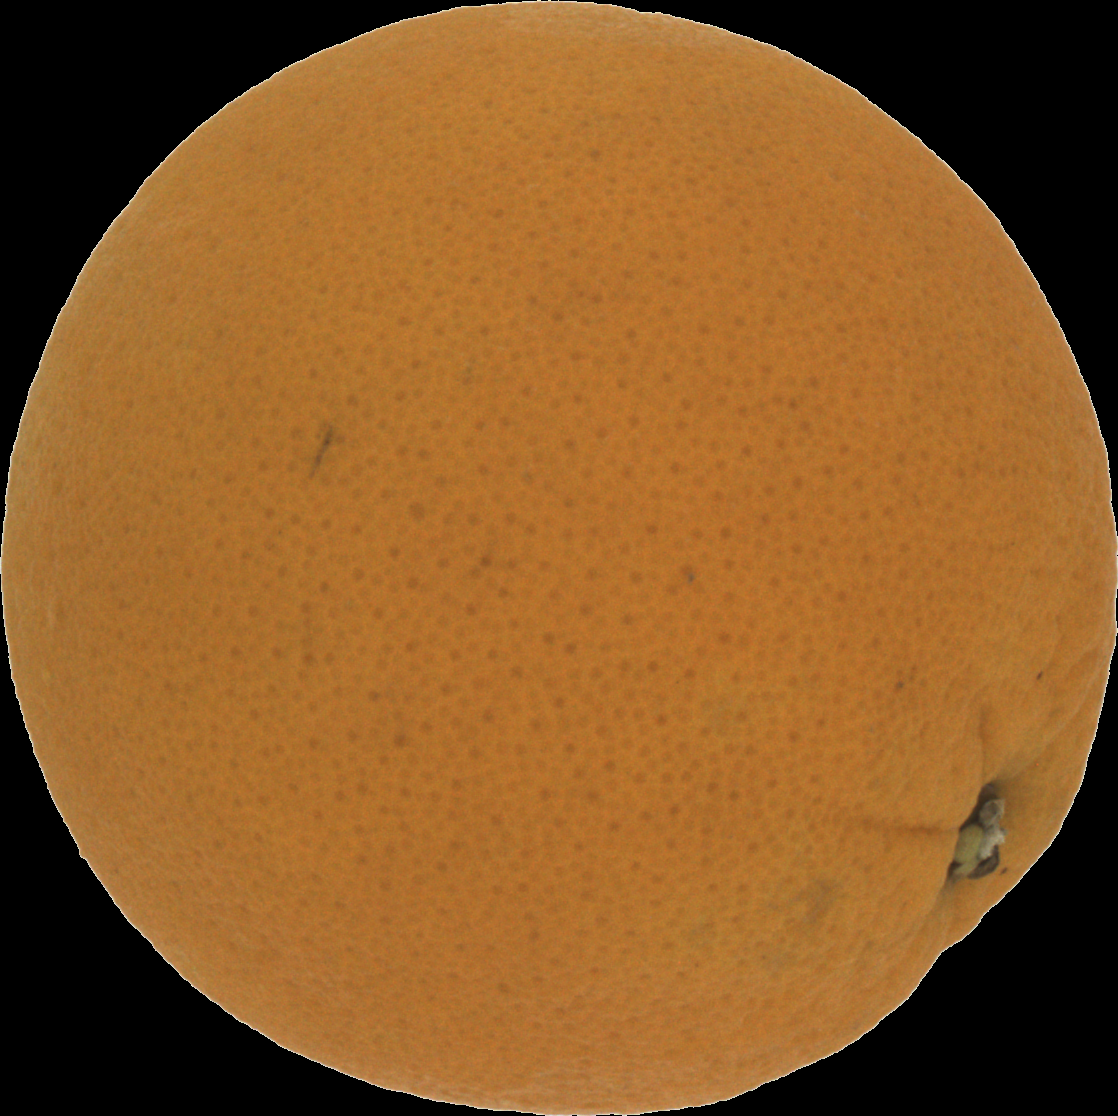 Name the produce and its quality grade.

orange, good
